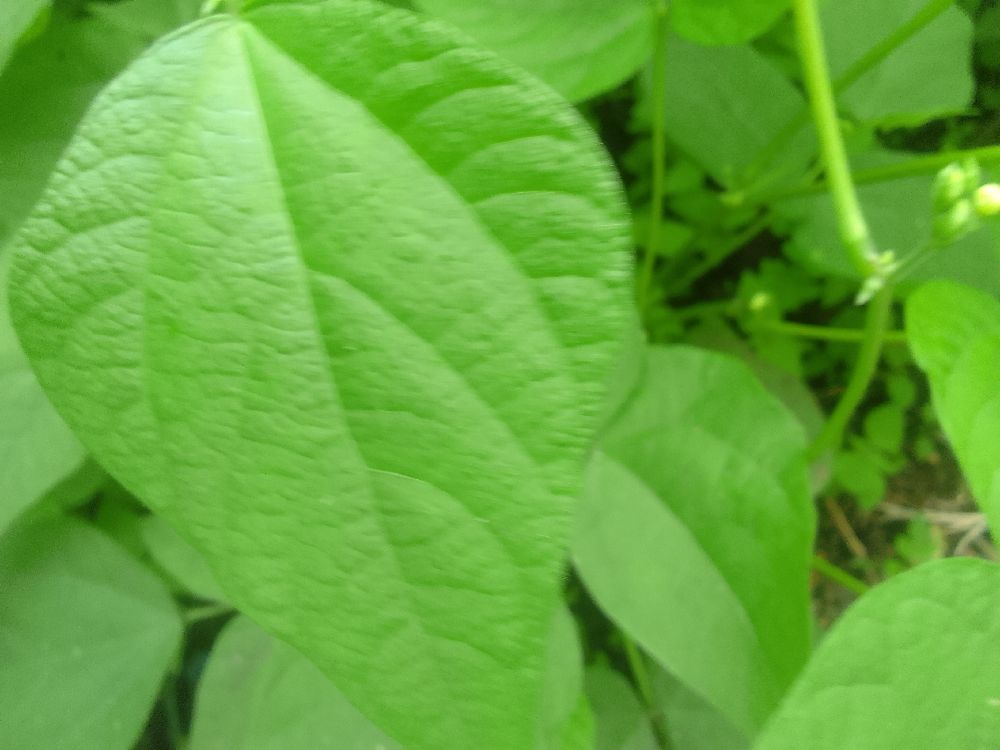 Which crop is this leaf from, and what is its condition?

common bean, healthy
